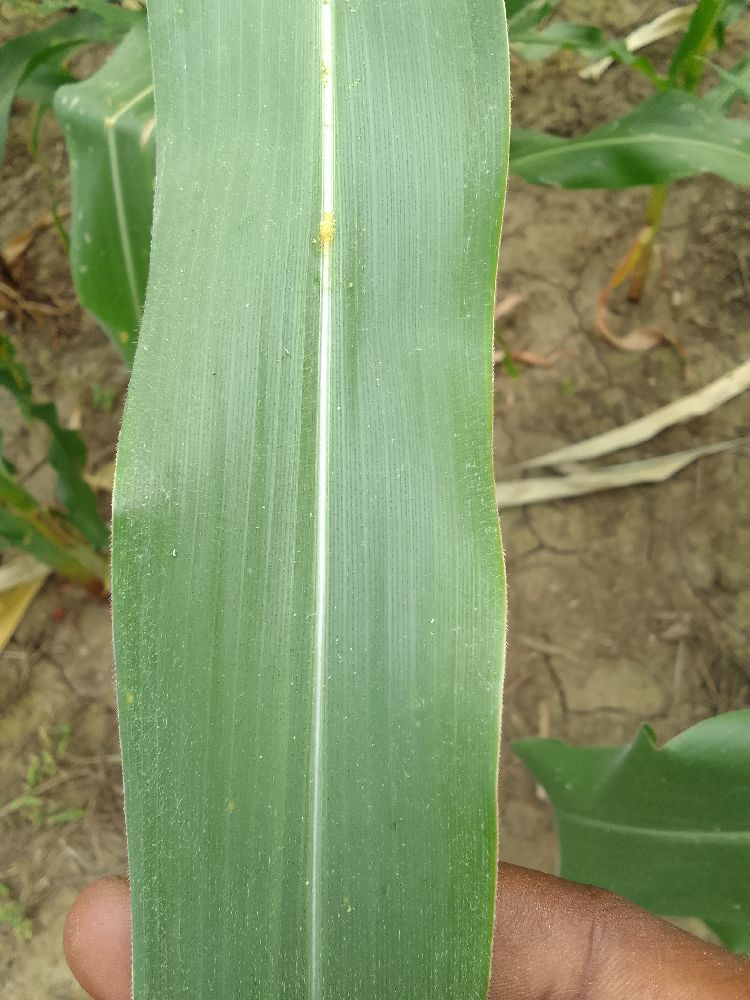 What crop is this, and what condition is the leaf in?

maize, healthy
